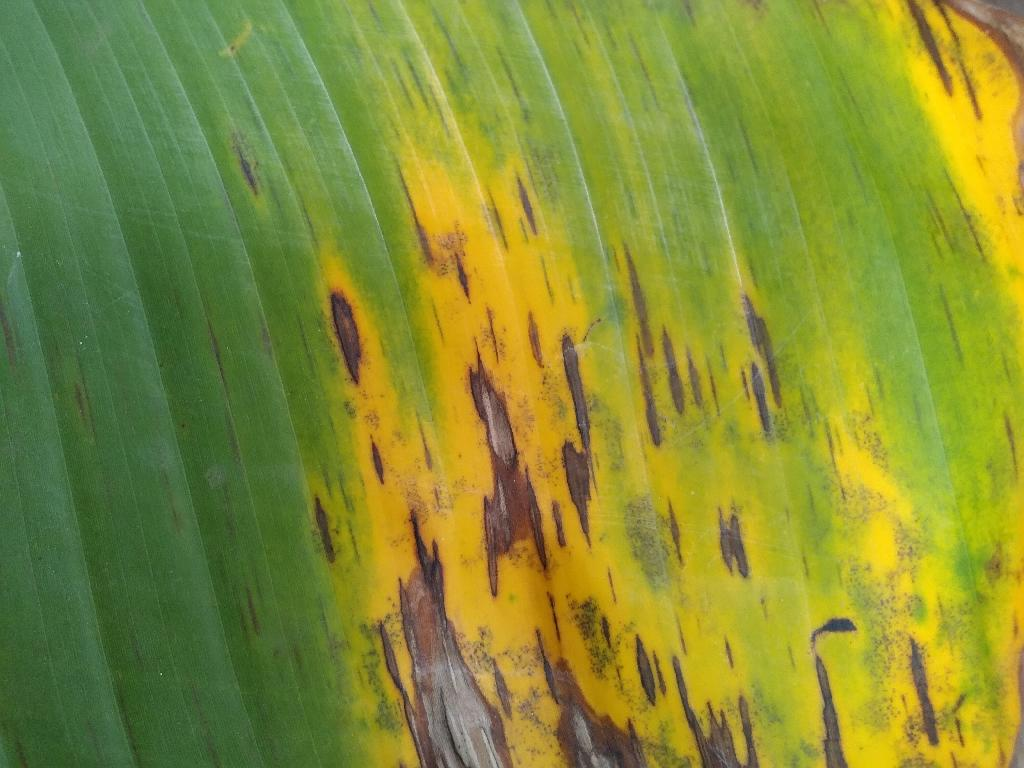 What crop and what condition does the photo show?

banana, black sigatoka
